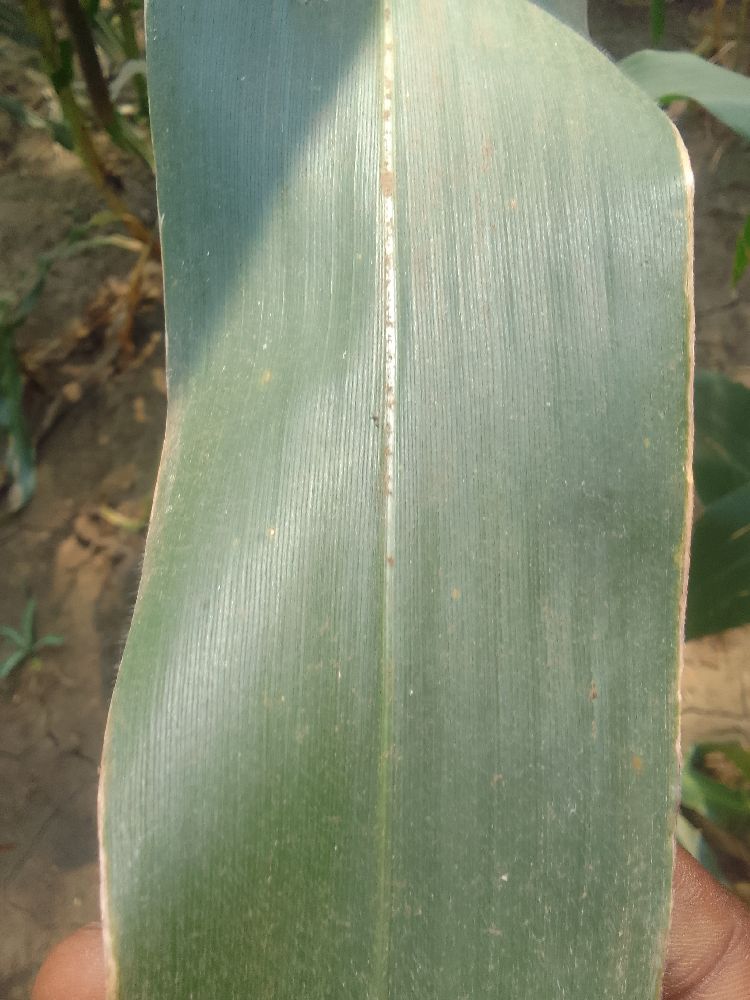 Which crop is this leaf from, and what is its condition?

maize, healthy
